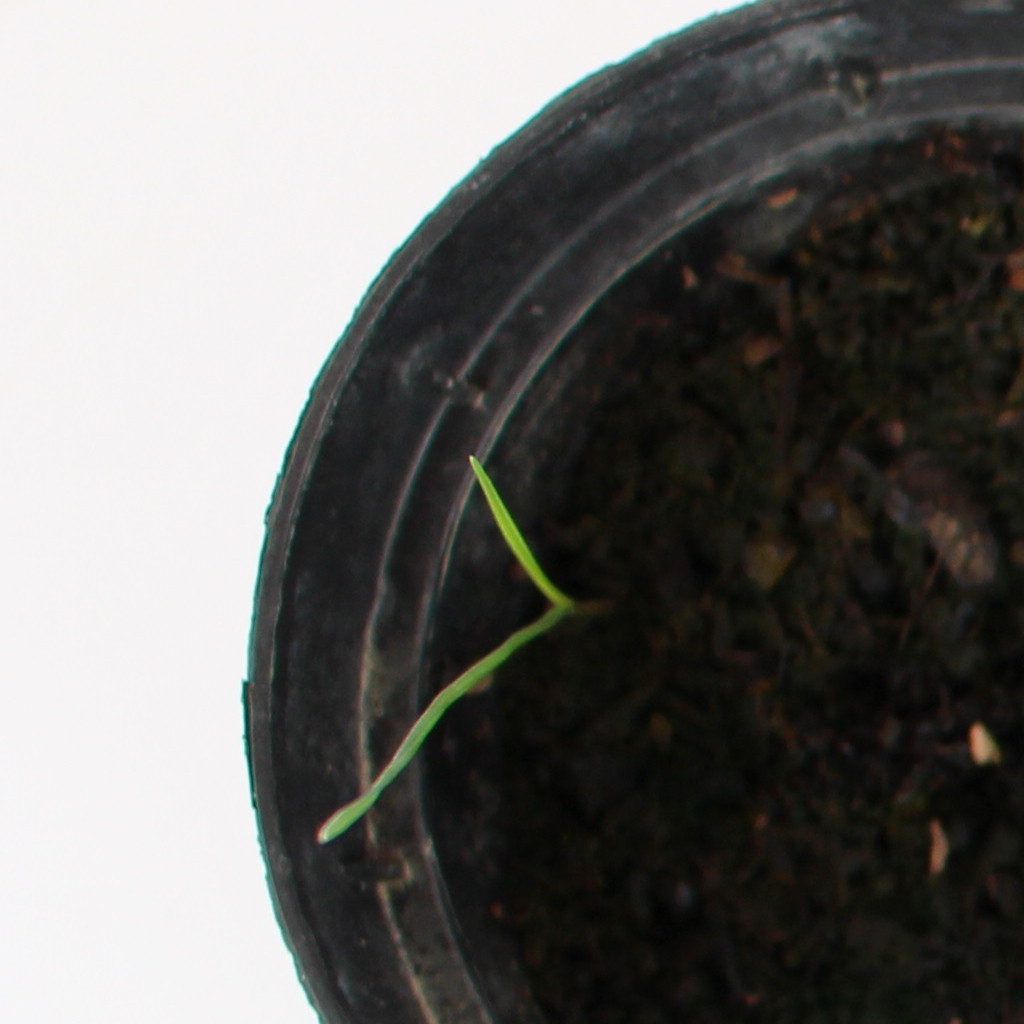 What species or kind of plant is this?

Lolium multiflorum
